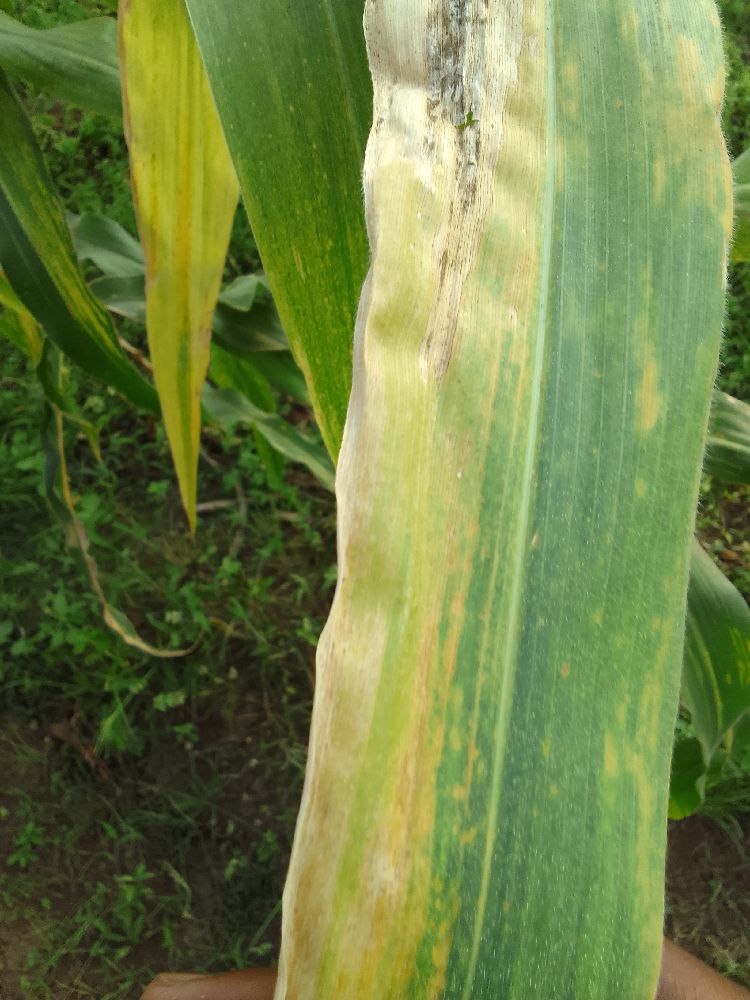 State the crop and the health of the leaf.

maize, maize lethal necrosis
